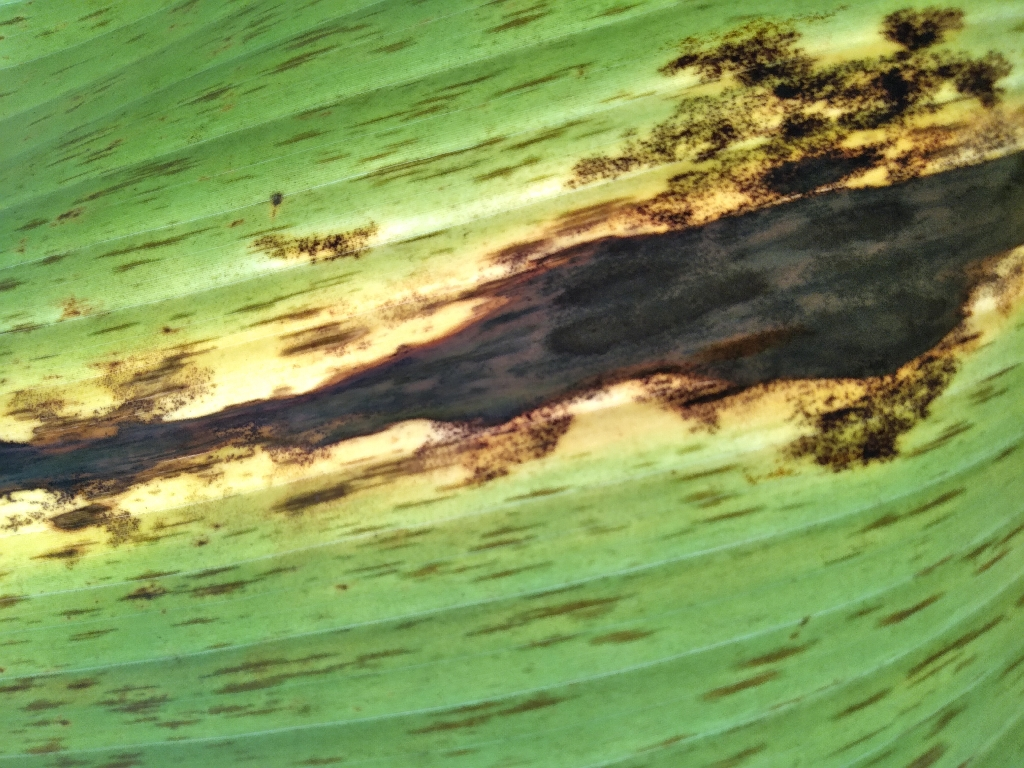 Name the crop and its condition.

banana, black sigatoka
